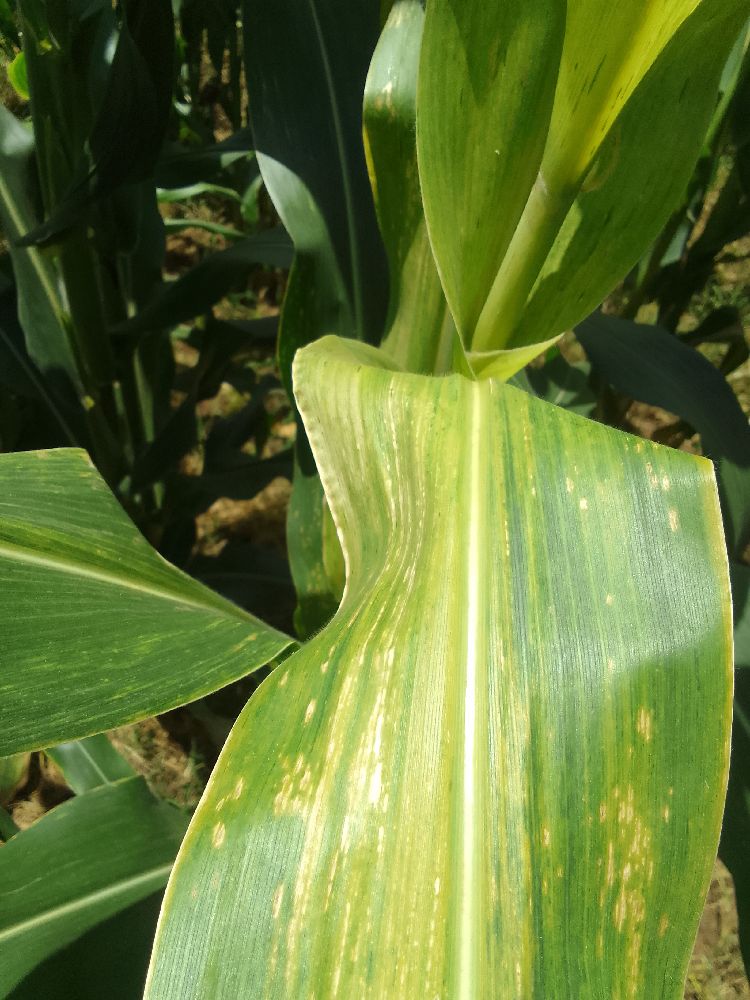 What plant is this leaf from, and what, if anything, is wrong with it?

maize, maize lethal necrosis
